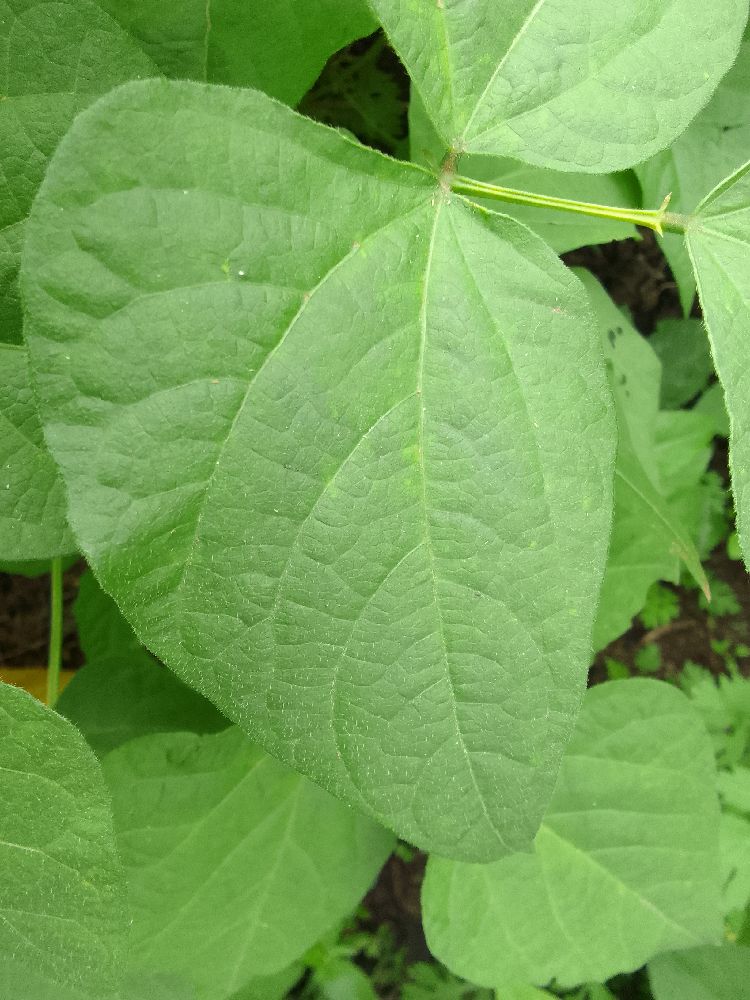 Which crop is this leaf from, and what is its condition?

common bean, healthy
